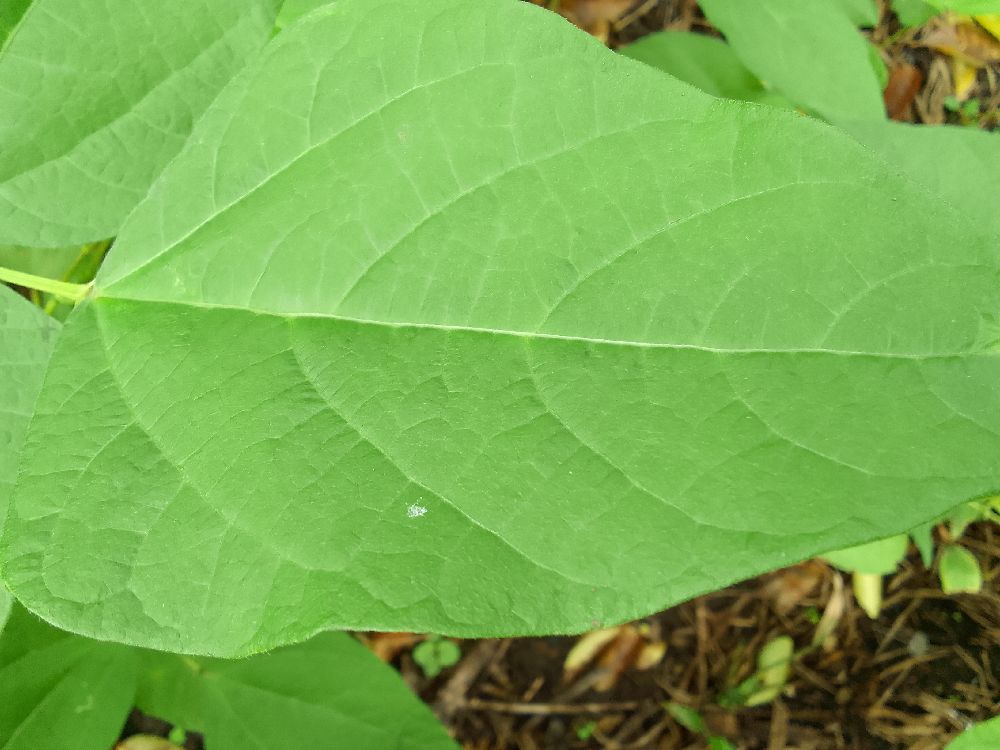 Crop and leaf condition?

common bean, healthy
